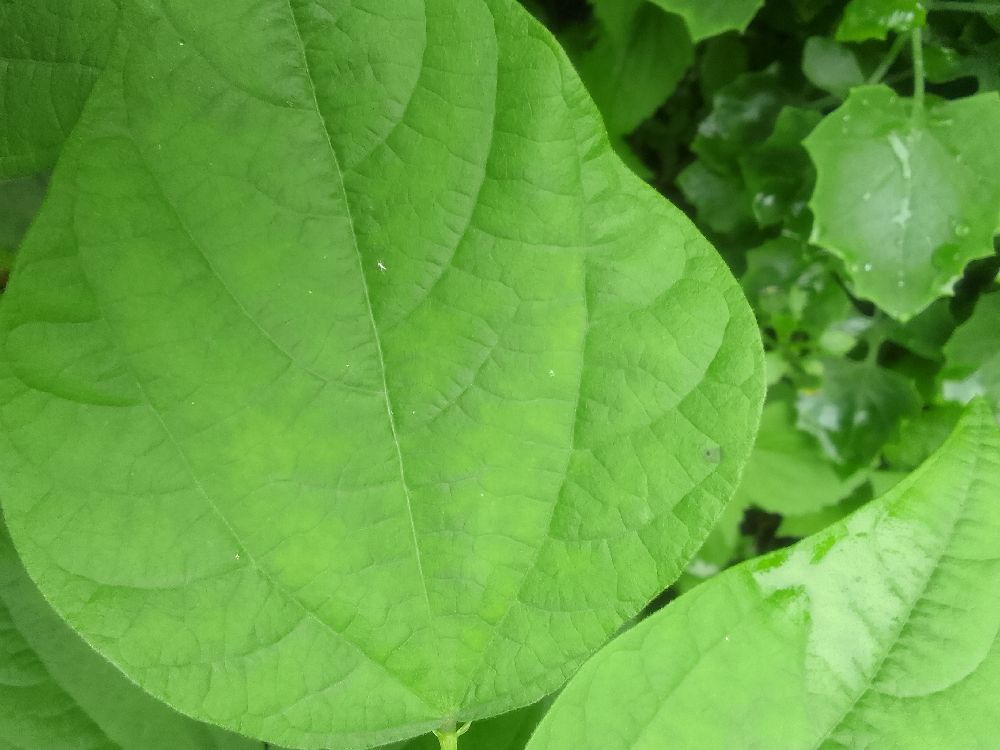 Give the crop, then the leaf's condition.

common bean, healthy
